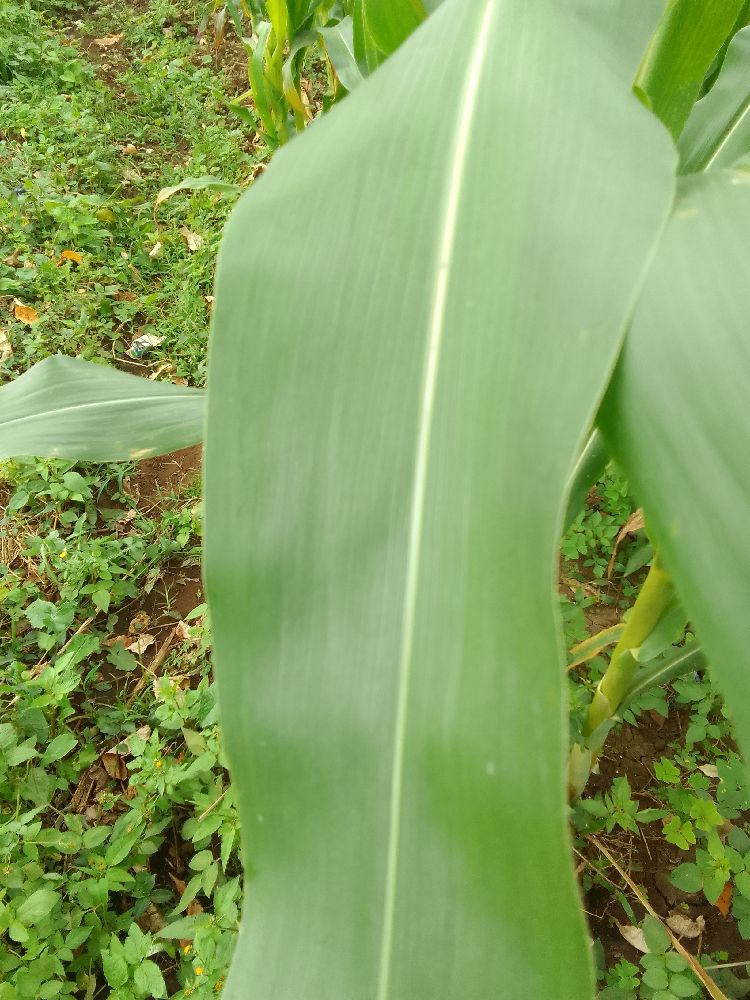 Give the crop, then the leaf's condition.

maize, healthy
